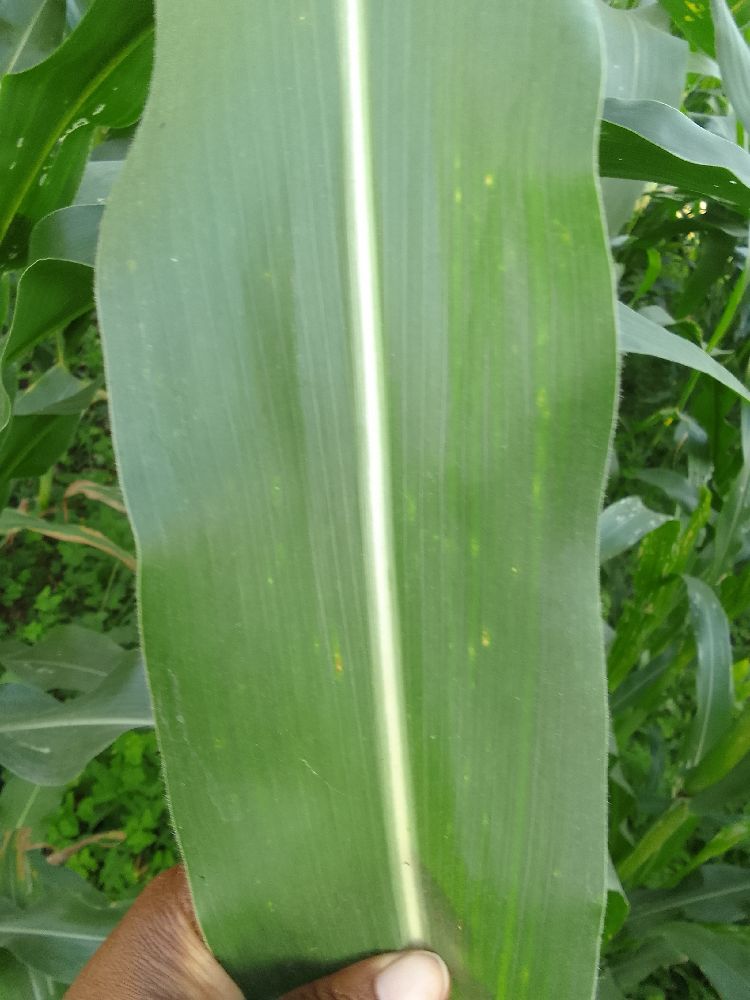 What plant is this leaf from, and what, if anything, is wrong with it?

maize, healthy
